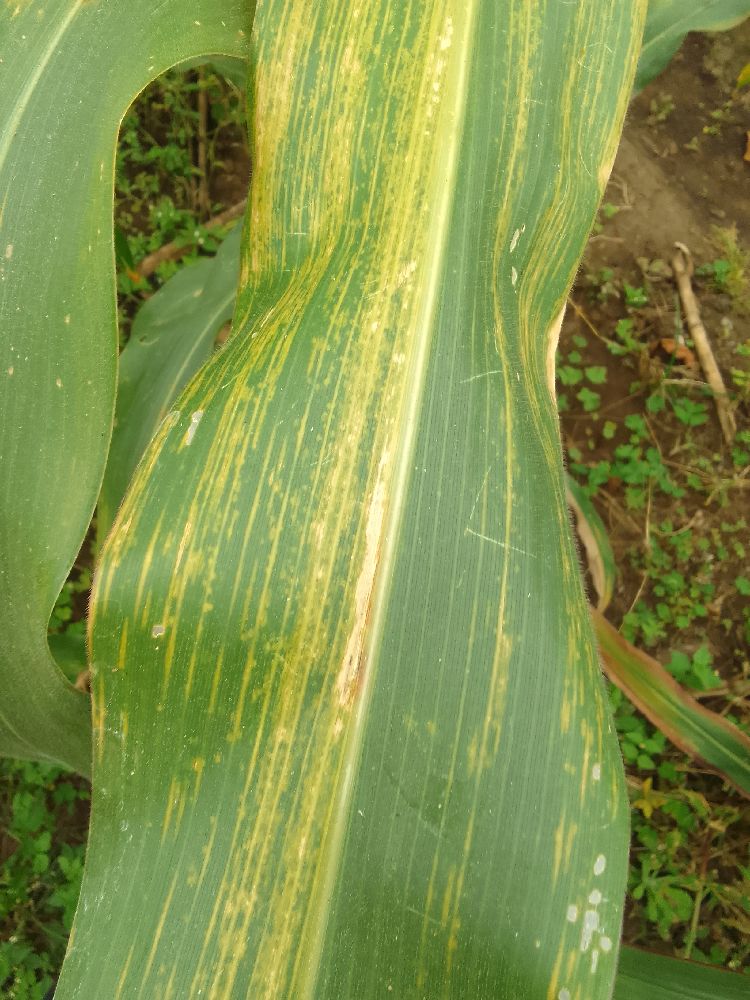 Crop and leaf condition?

maize, maize lethal necrosis
